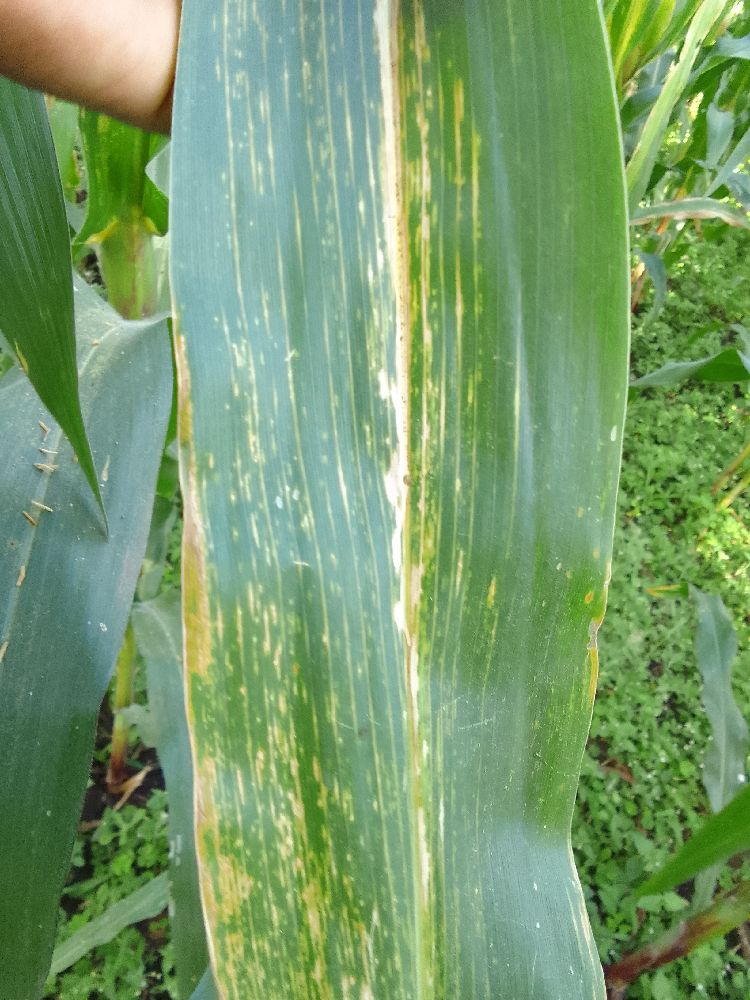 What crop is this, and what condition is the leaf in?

maize, maize lethal necrosis
